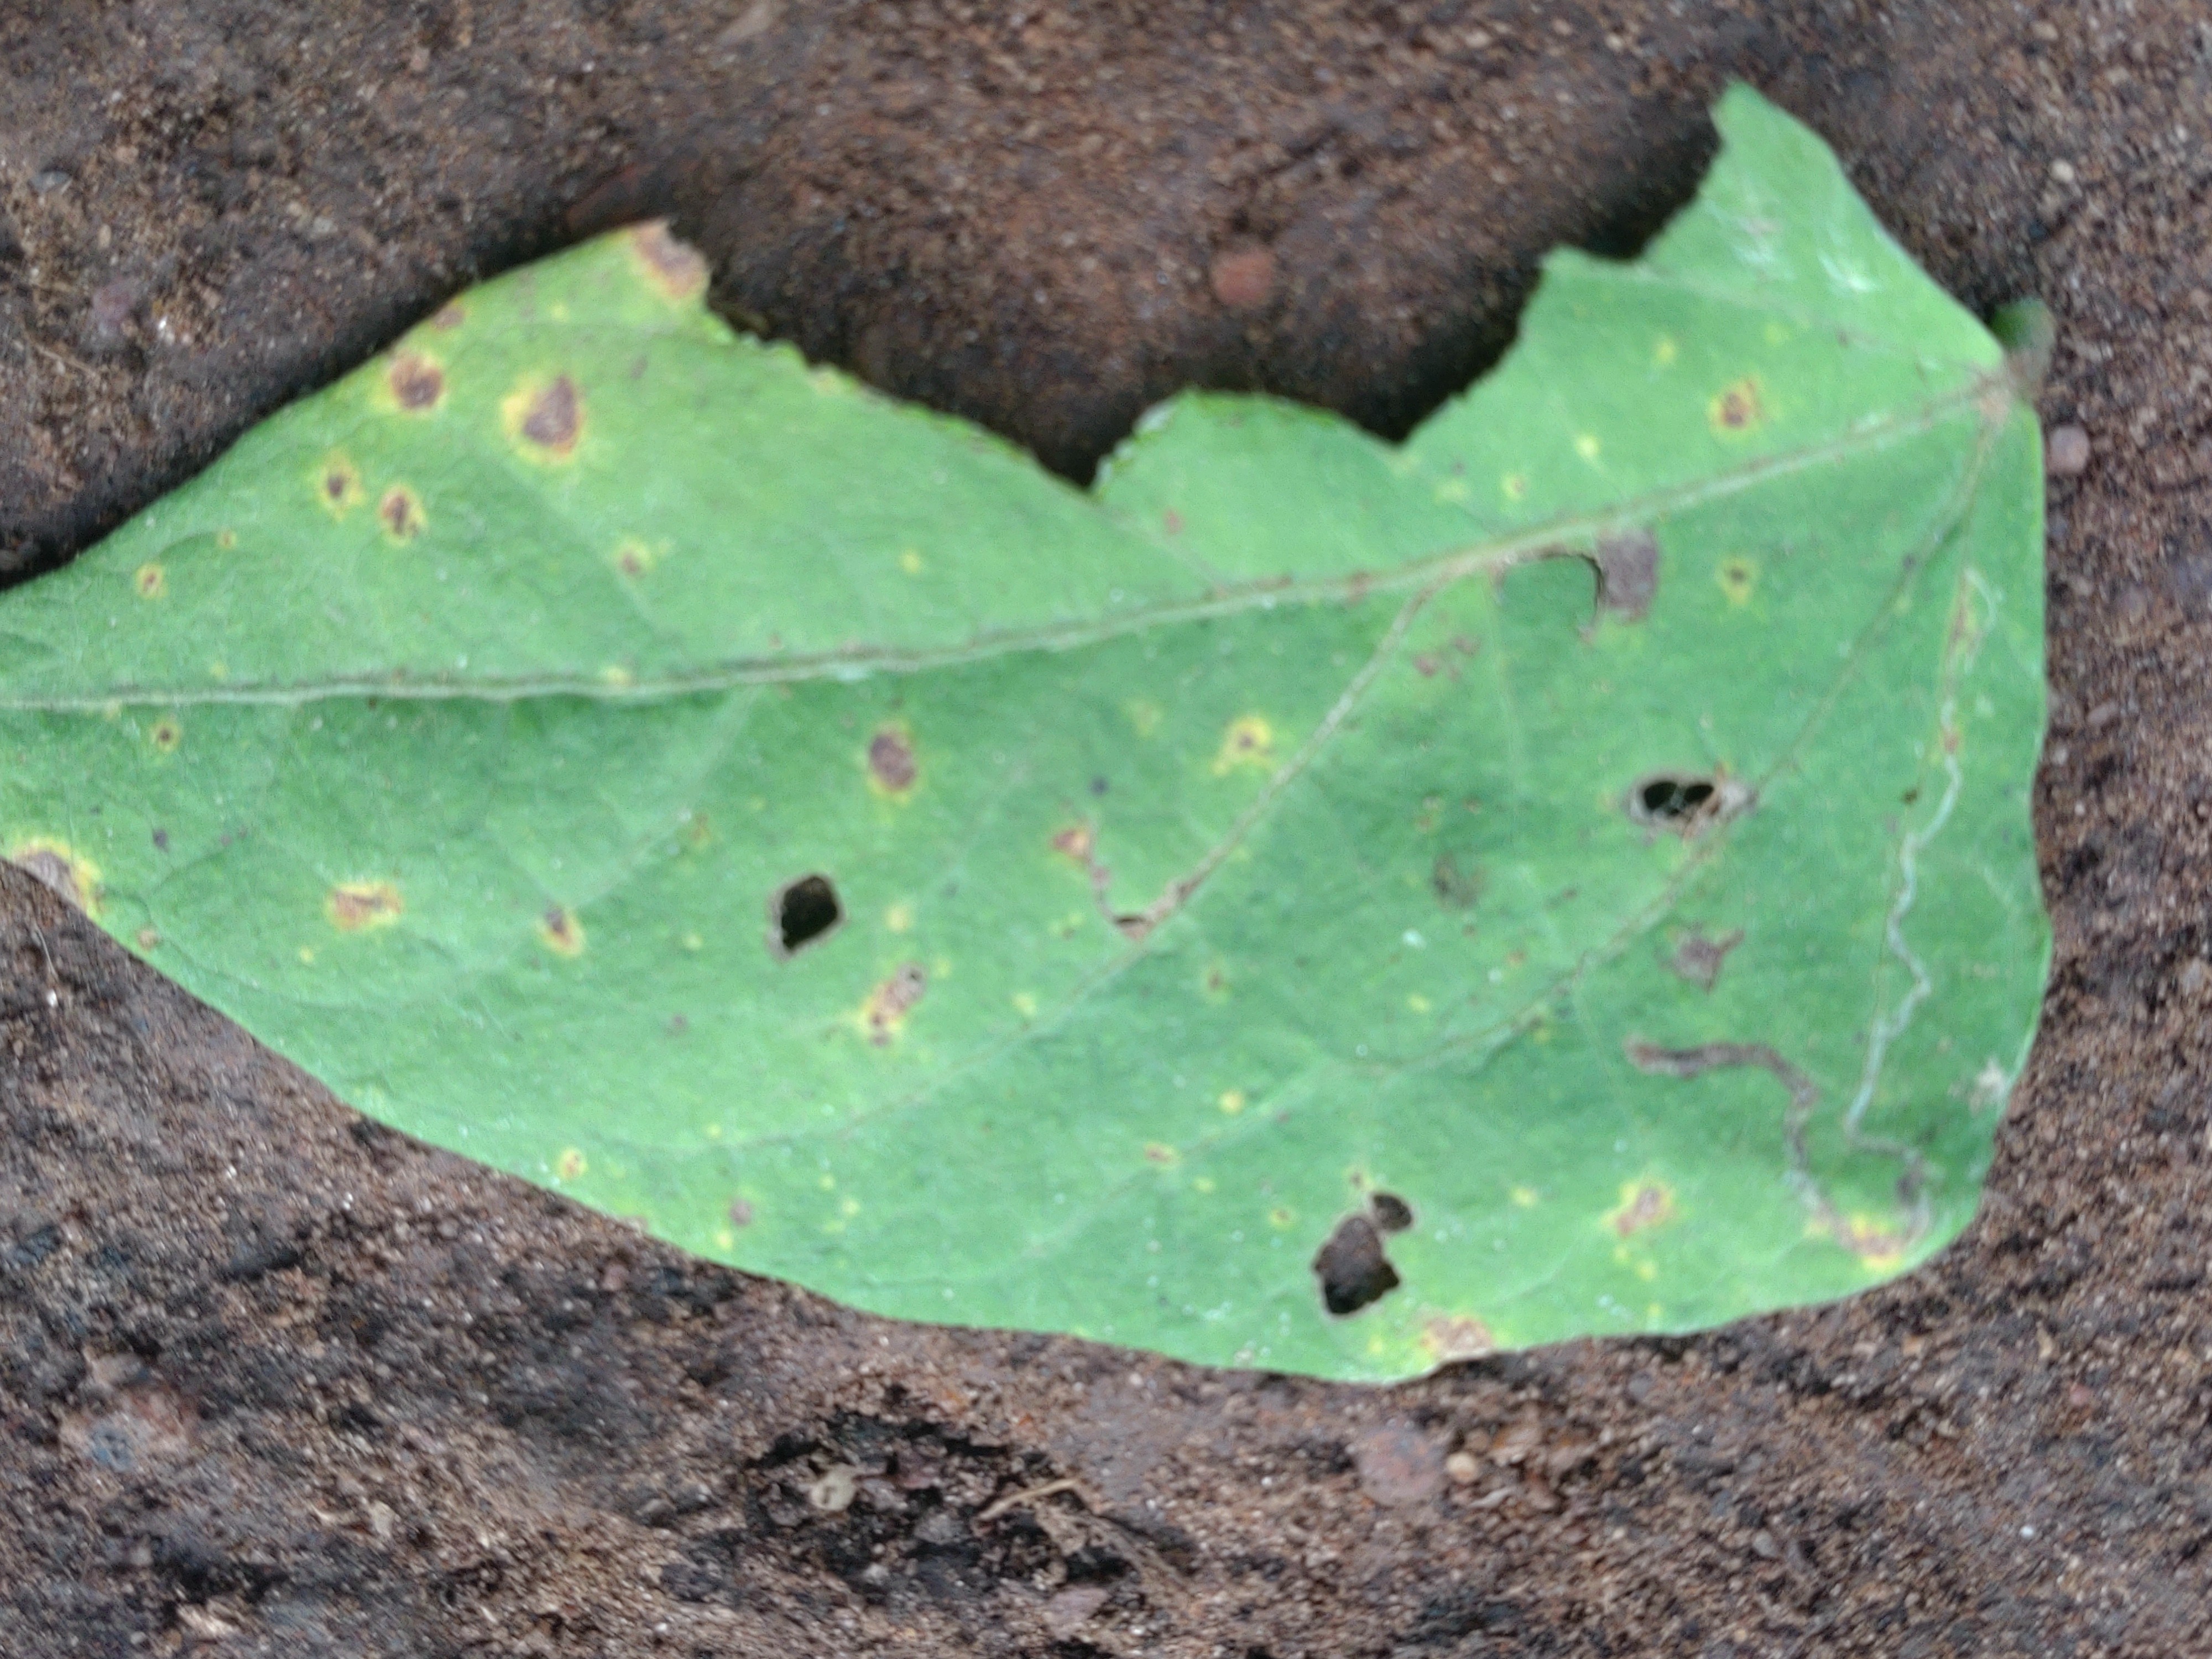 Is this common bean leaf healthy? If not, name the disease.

anthracnose
